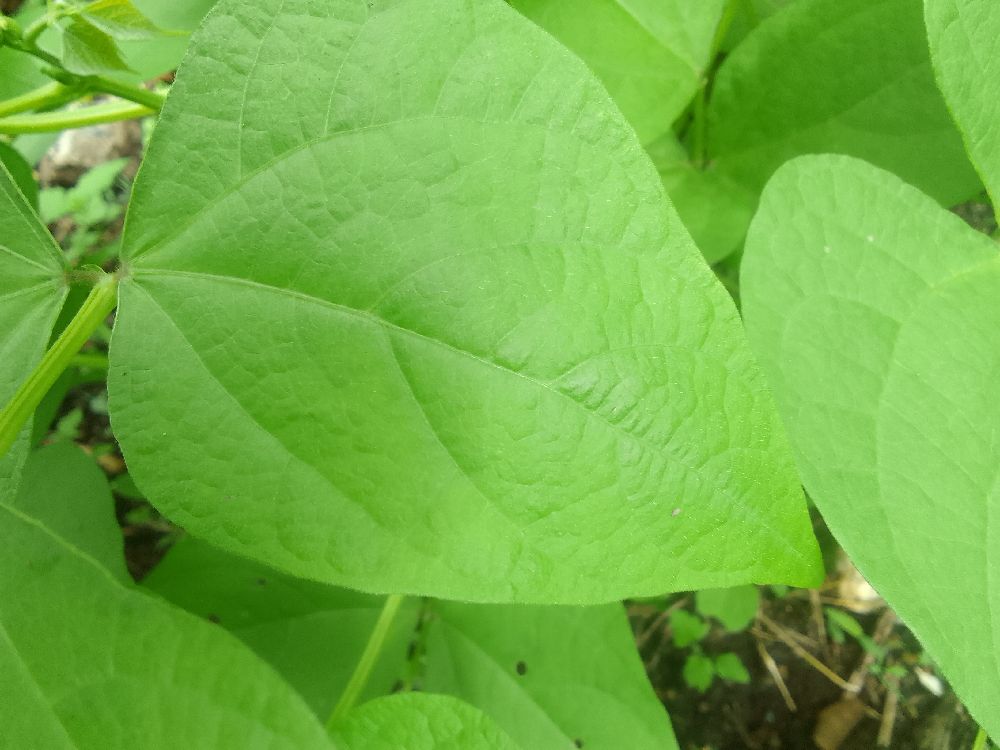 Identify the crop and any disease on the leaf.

common bean, healthy
